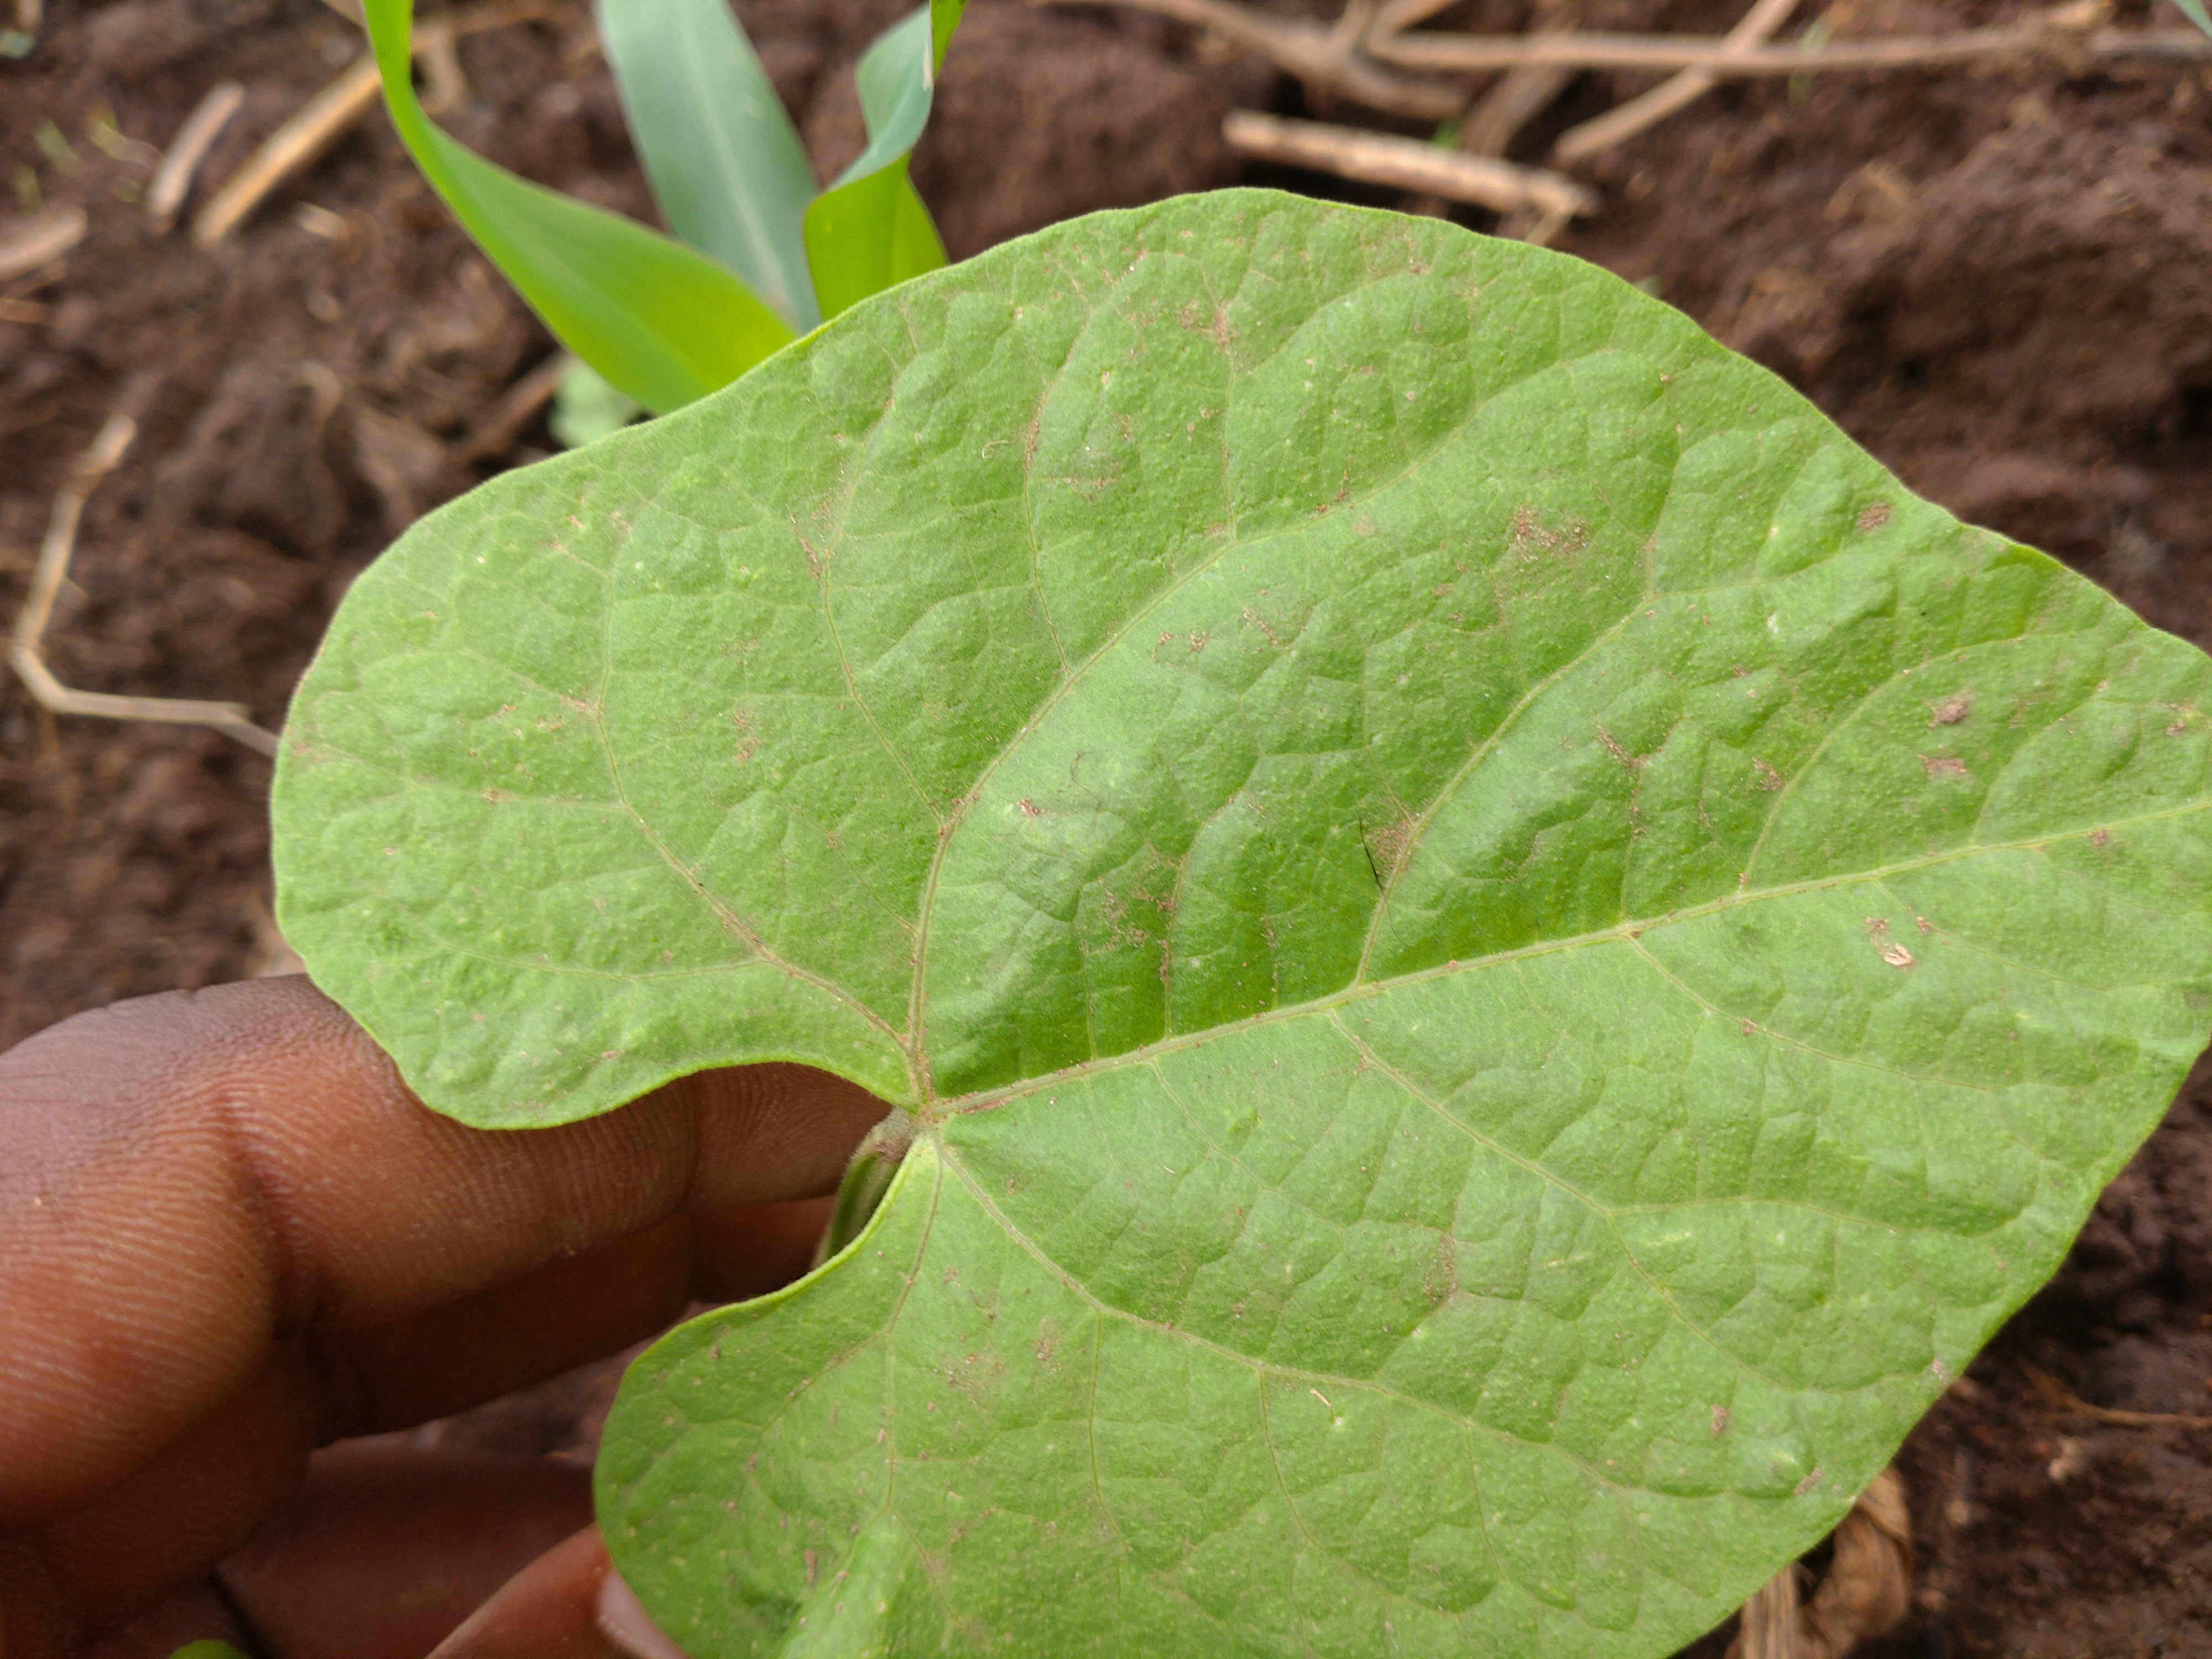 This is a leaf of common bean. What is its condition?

healthy
